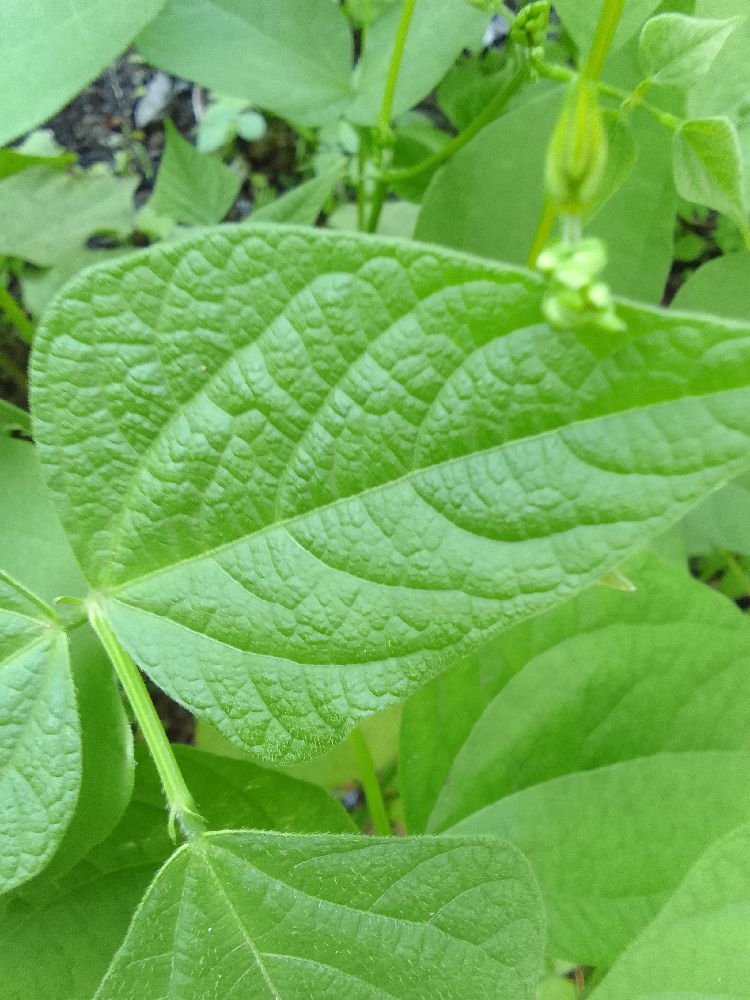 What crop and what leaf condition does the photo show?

common bean, healthy
